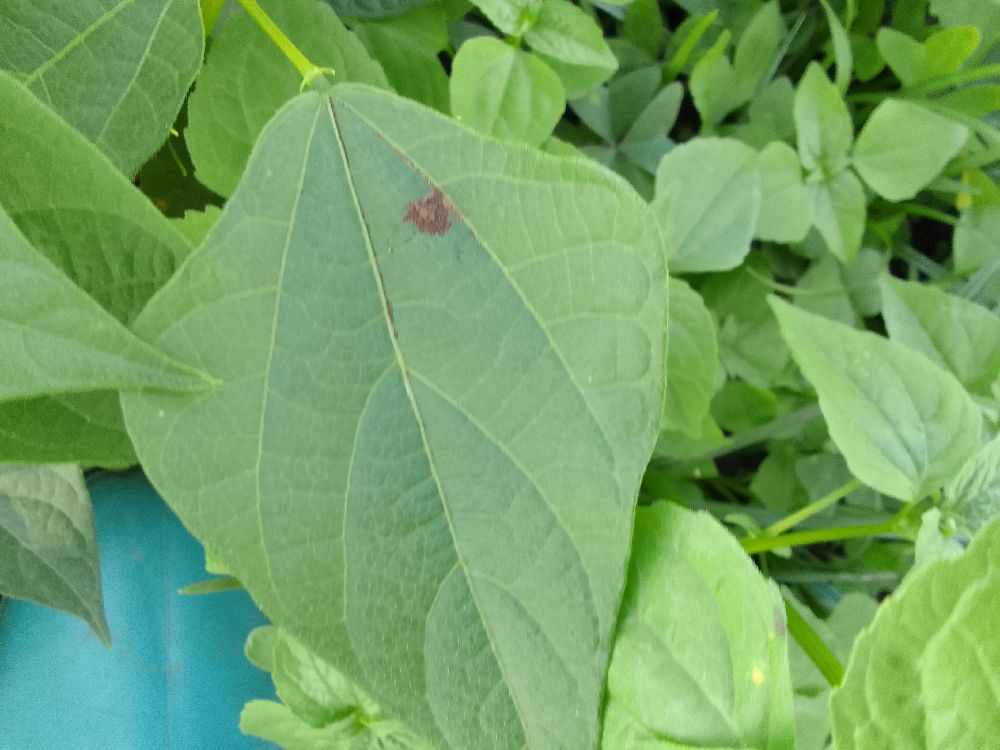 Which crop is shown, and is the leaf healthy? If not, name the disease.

common bean, healthy
